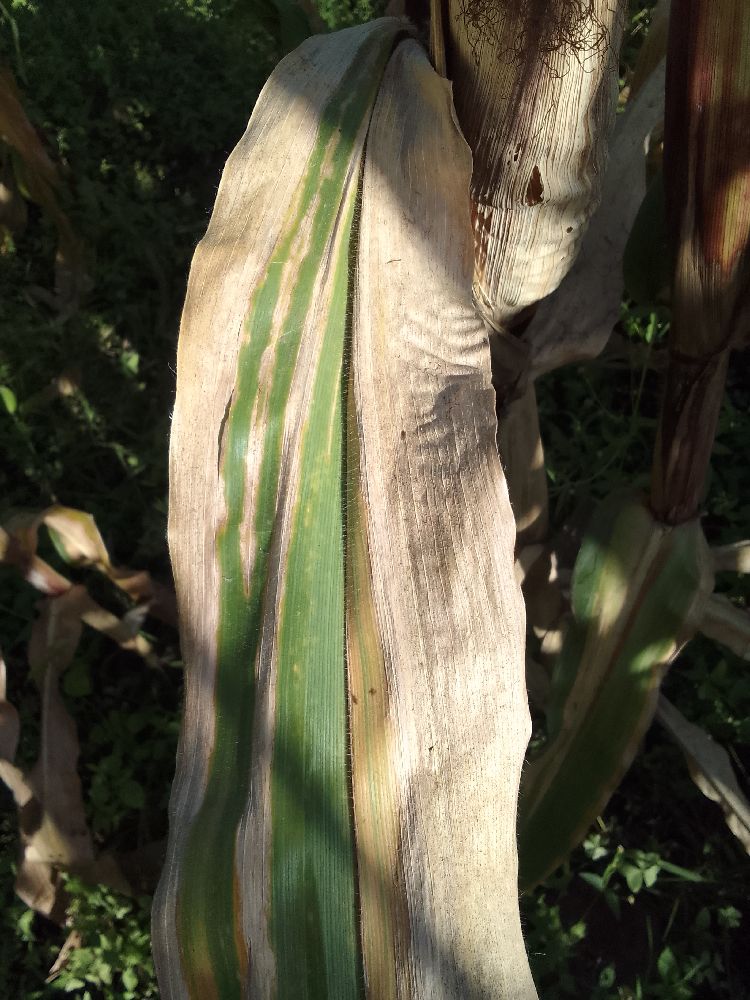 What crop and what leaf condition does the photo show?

maize, maize lethal necrosis
